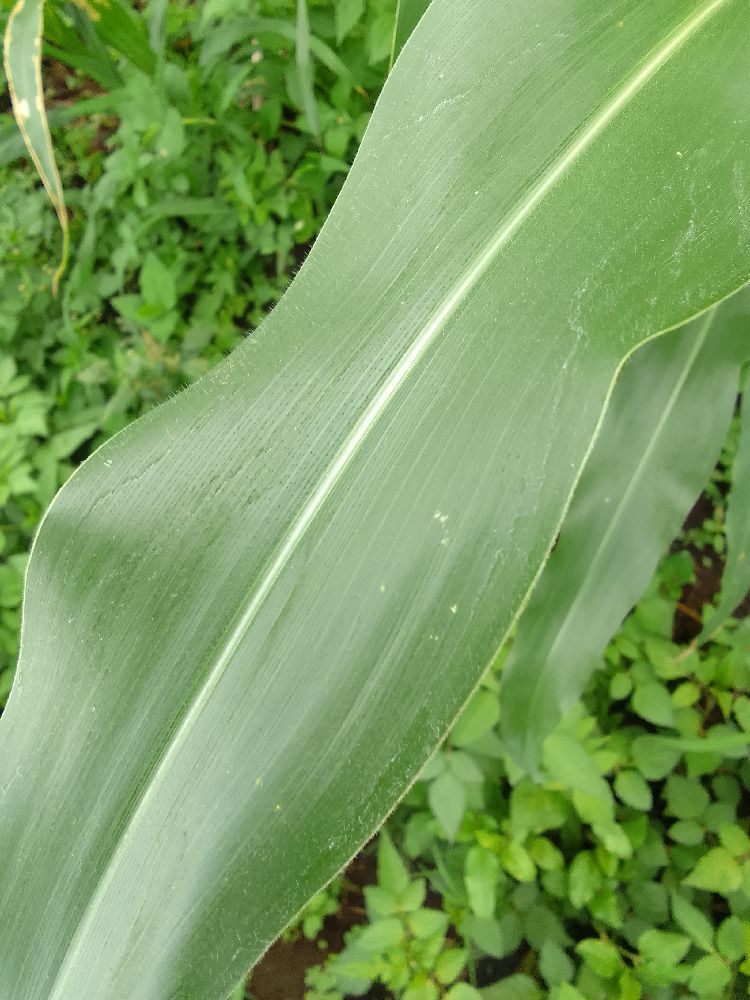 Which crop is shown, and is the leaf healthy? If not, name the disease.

maize, healthy
